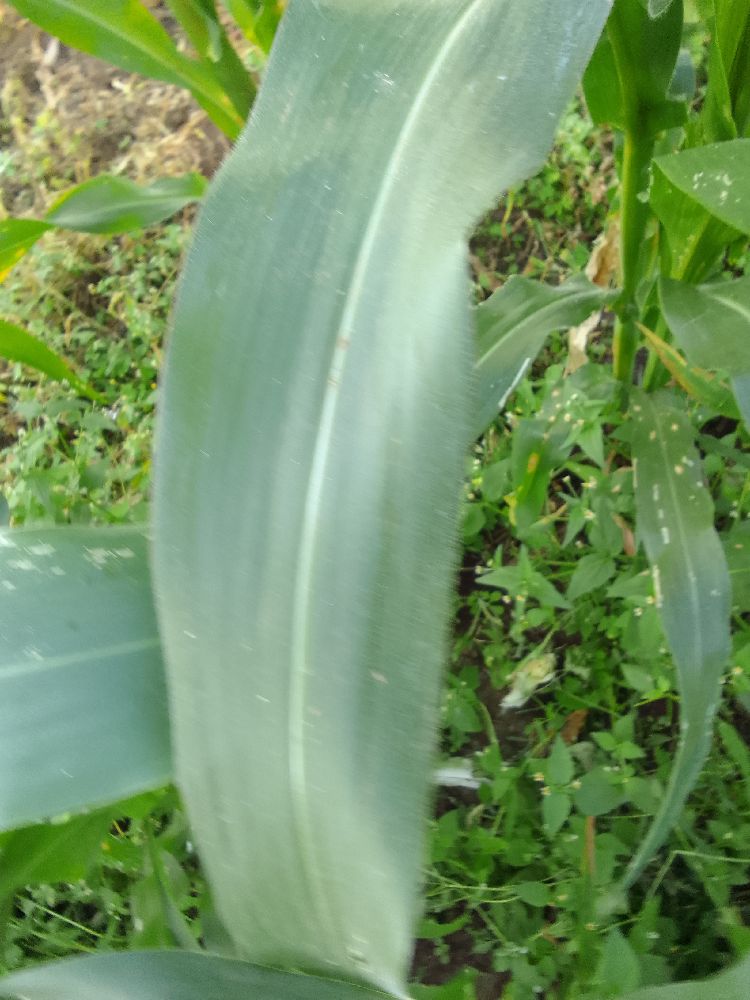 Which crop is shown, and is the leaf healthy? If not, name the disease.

maize, healthy
